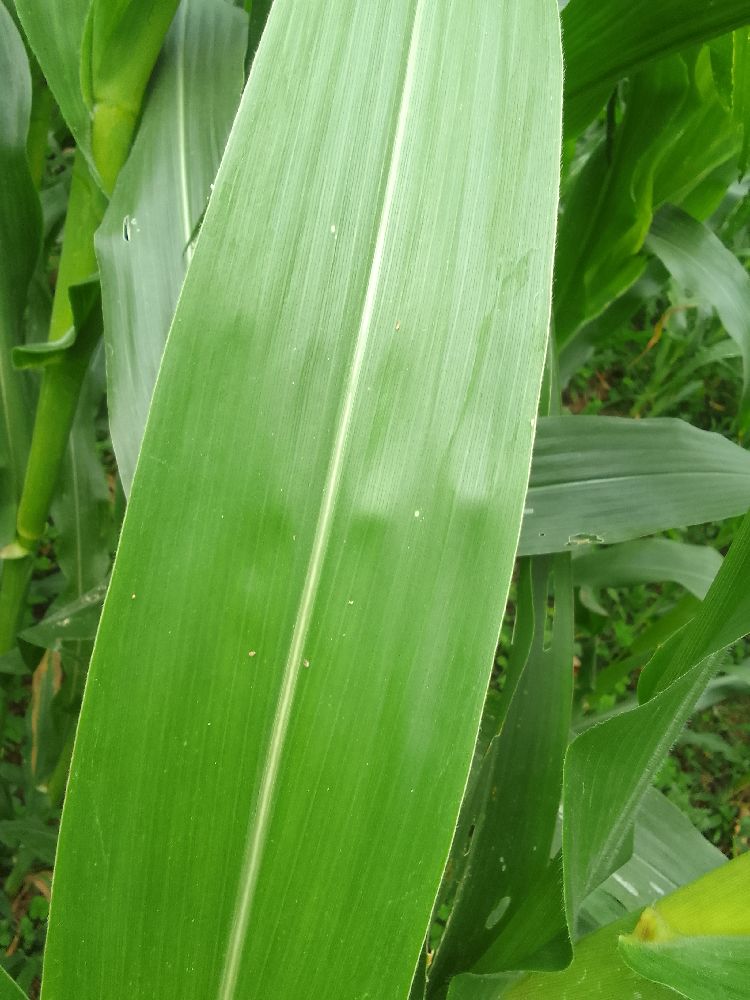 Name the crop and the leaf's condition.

maize, healthy
